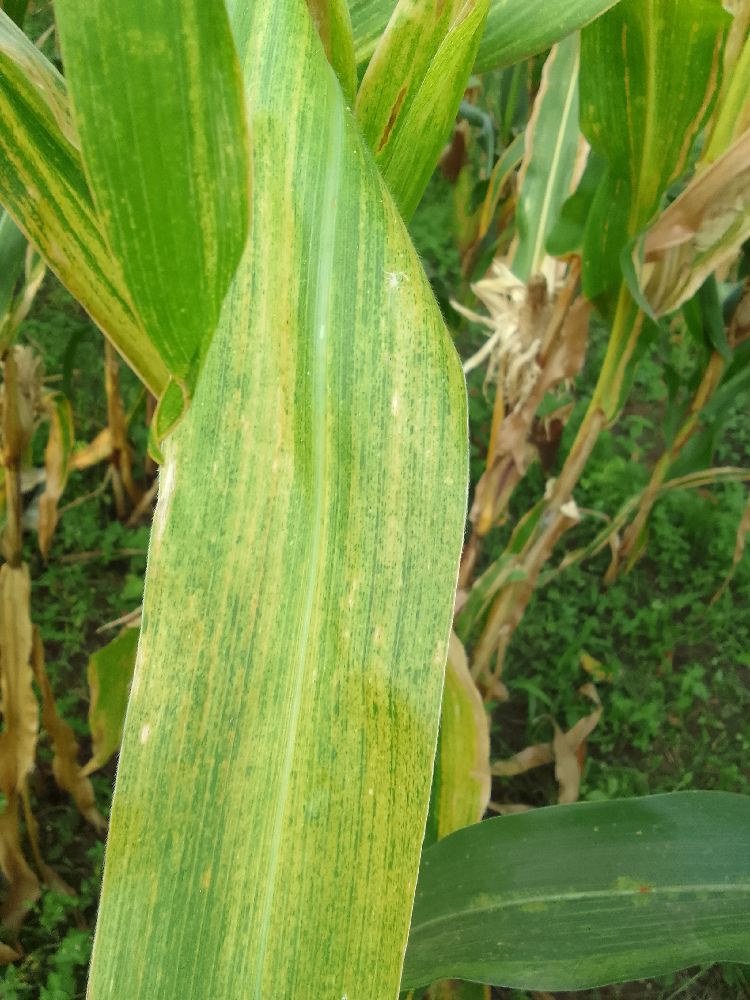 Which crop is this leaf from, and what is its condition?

maize, maize lethal necrosis
